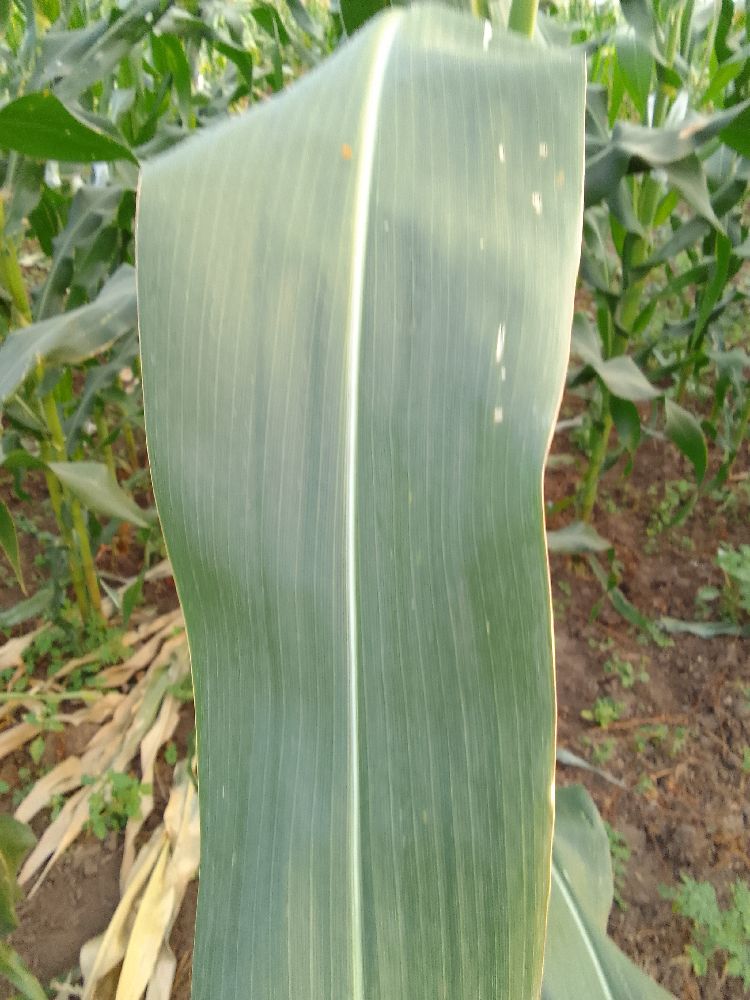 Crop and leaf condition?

maize, healthy
